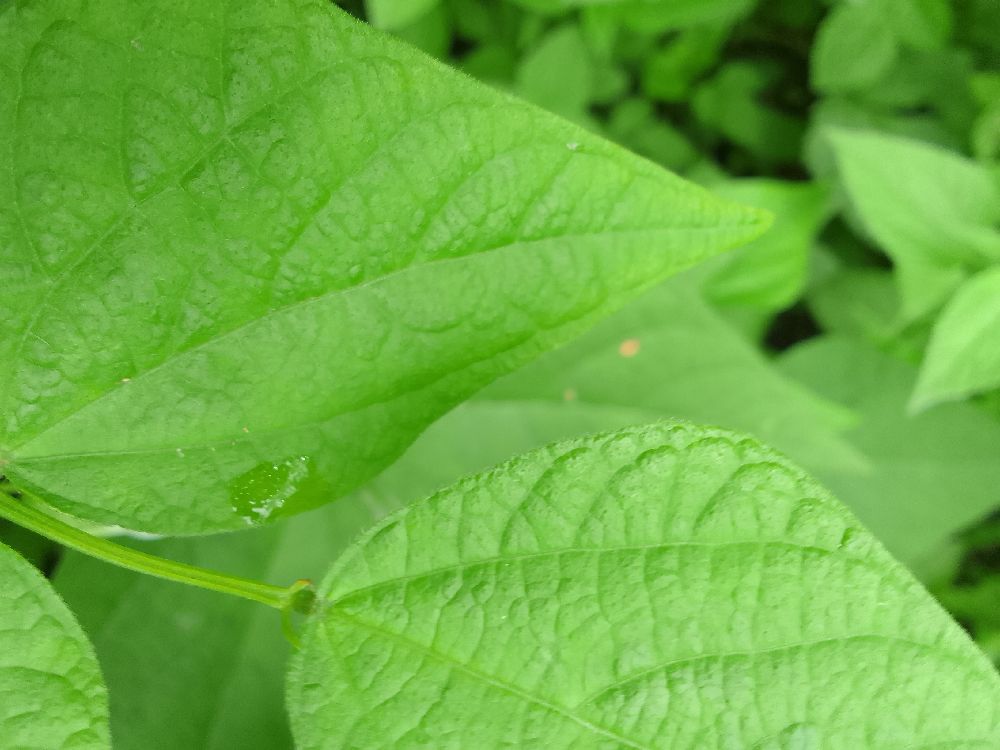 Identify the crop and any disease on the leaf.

common bean, healthy
